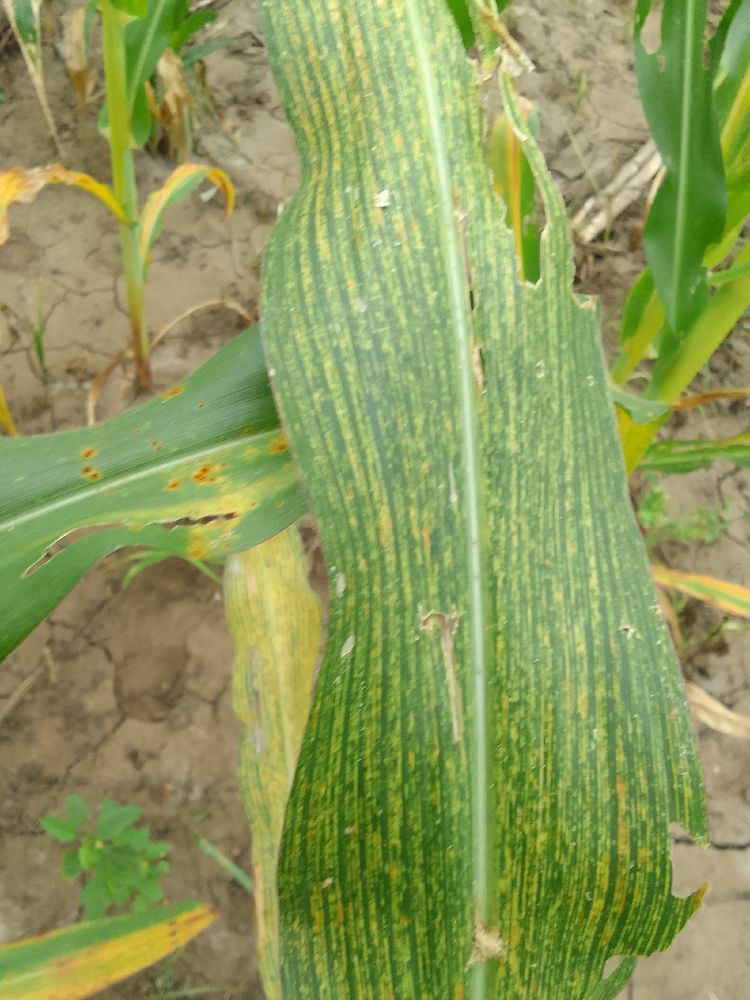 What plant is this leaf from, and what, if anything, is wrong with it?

maize, maize streak virus
